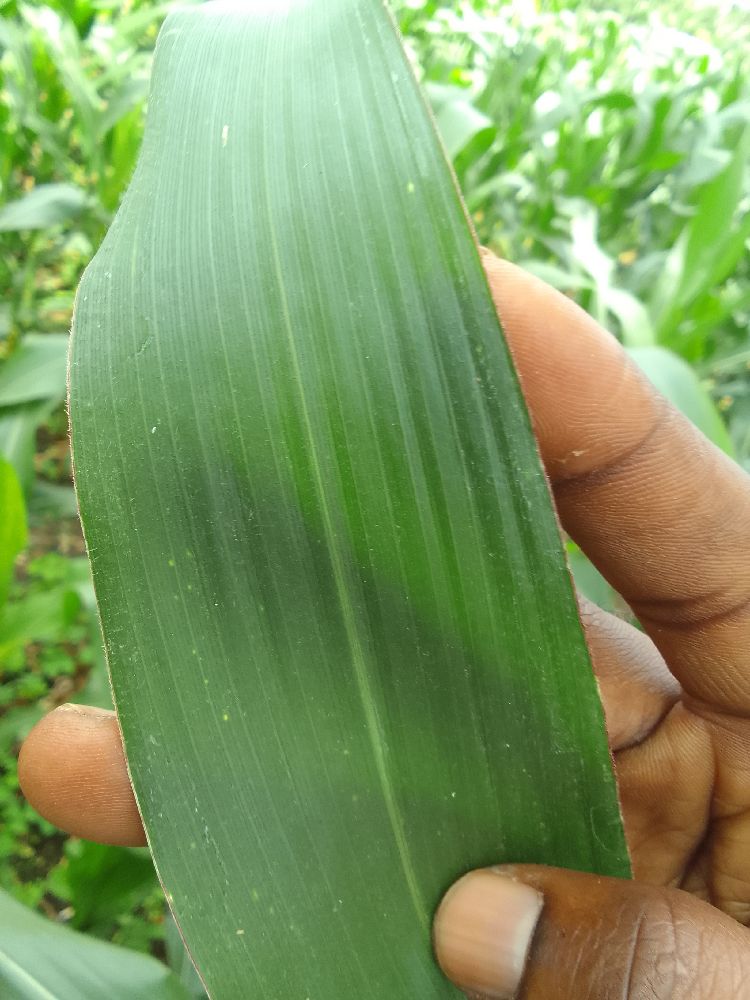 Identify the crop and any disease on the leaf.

maize, healthy
